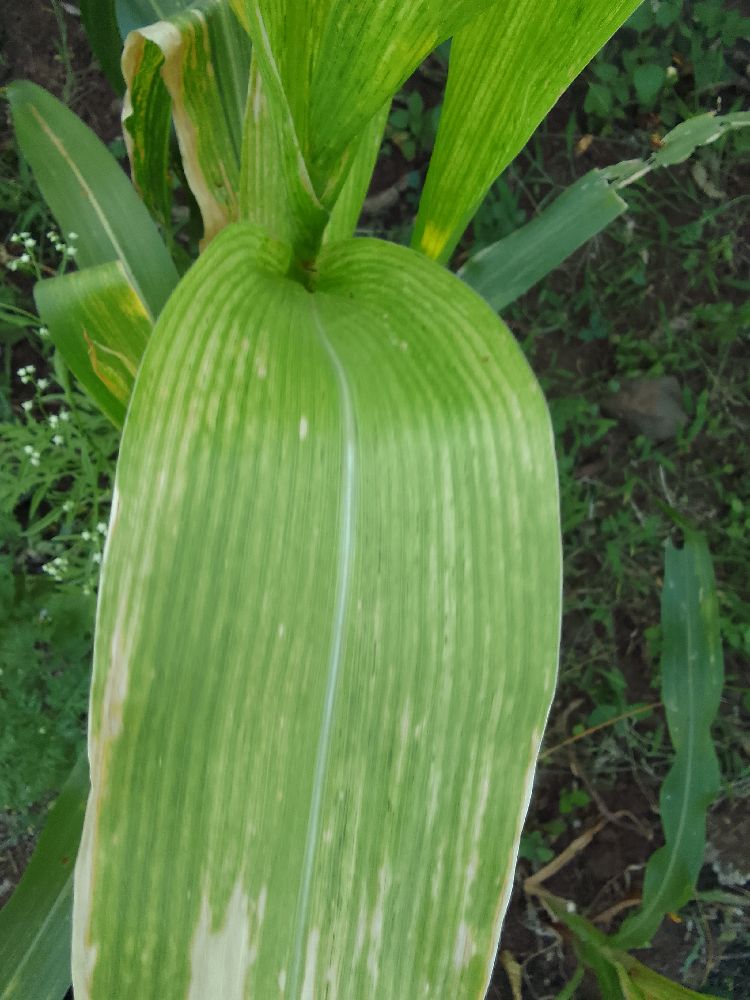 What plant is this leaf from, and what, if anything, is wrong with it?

maize, maize lethal necrosis
